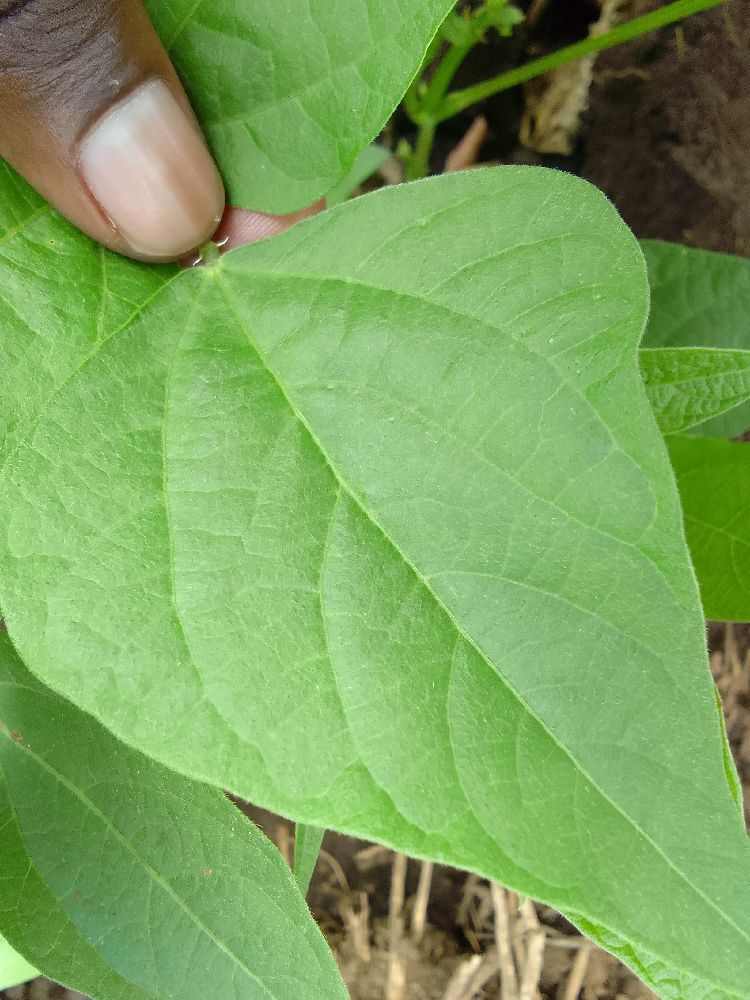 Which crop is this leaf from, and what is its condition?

common bean, healthy
